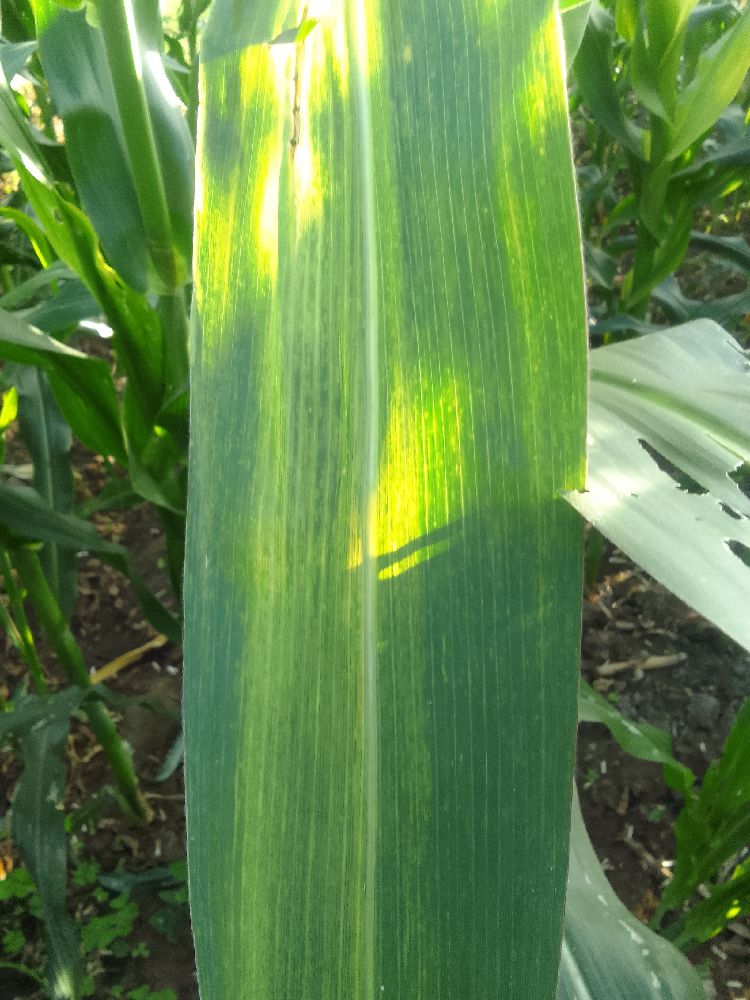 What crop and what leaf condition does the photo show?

maize, maize lethal necrosis
